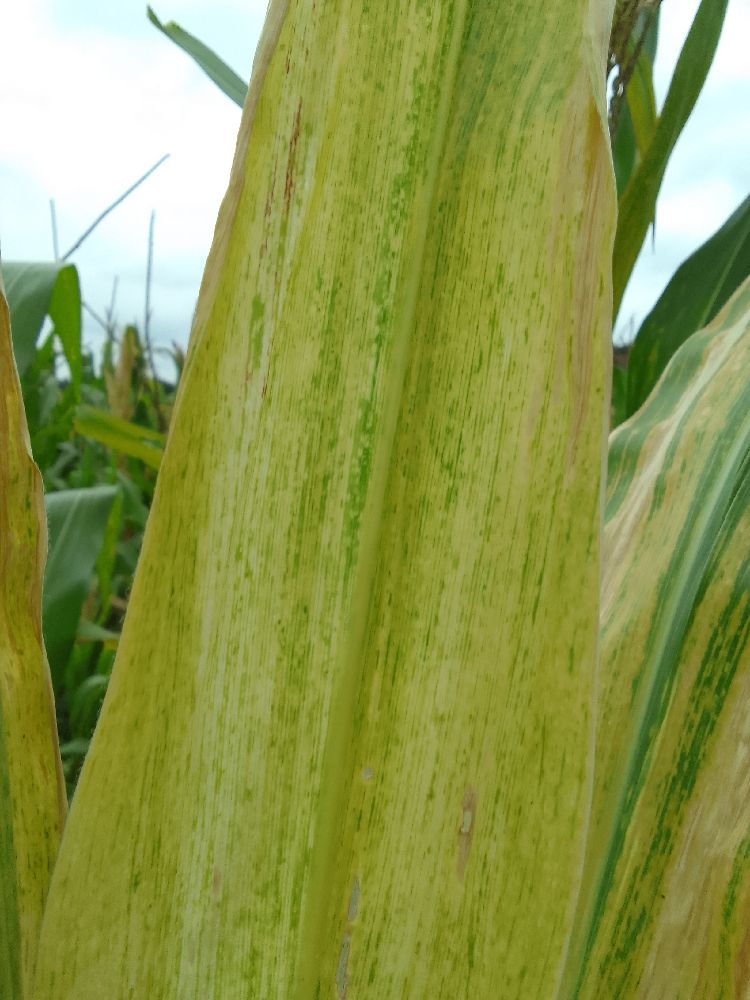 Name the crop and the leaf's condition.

maize, maize lethal necrosis
